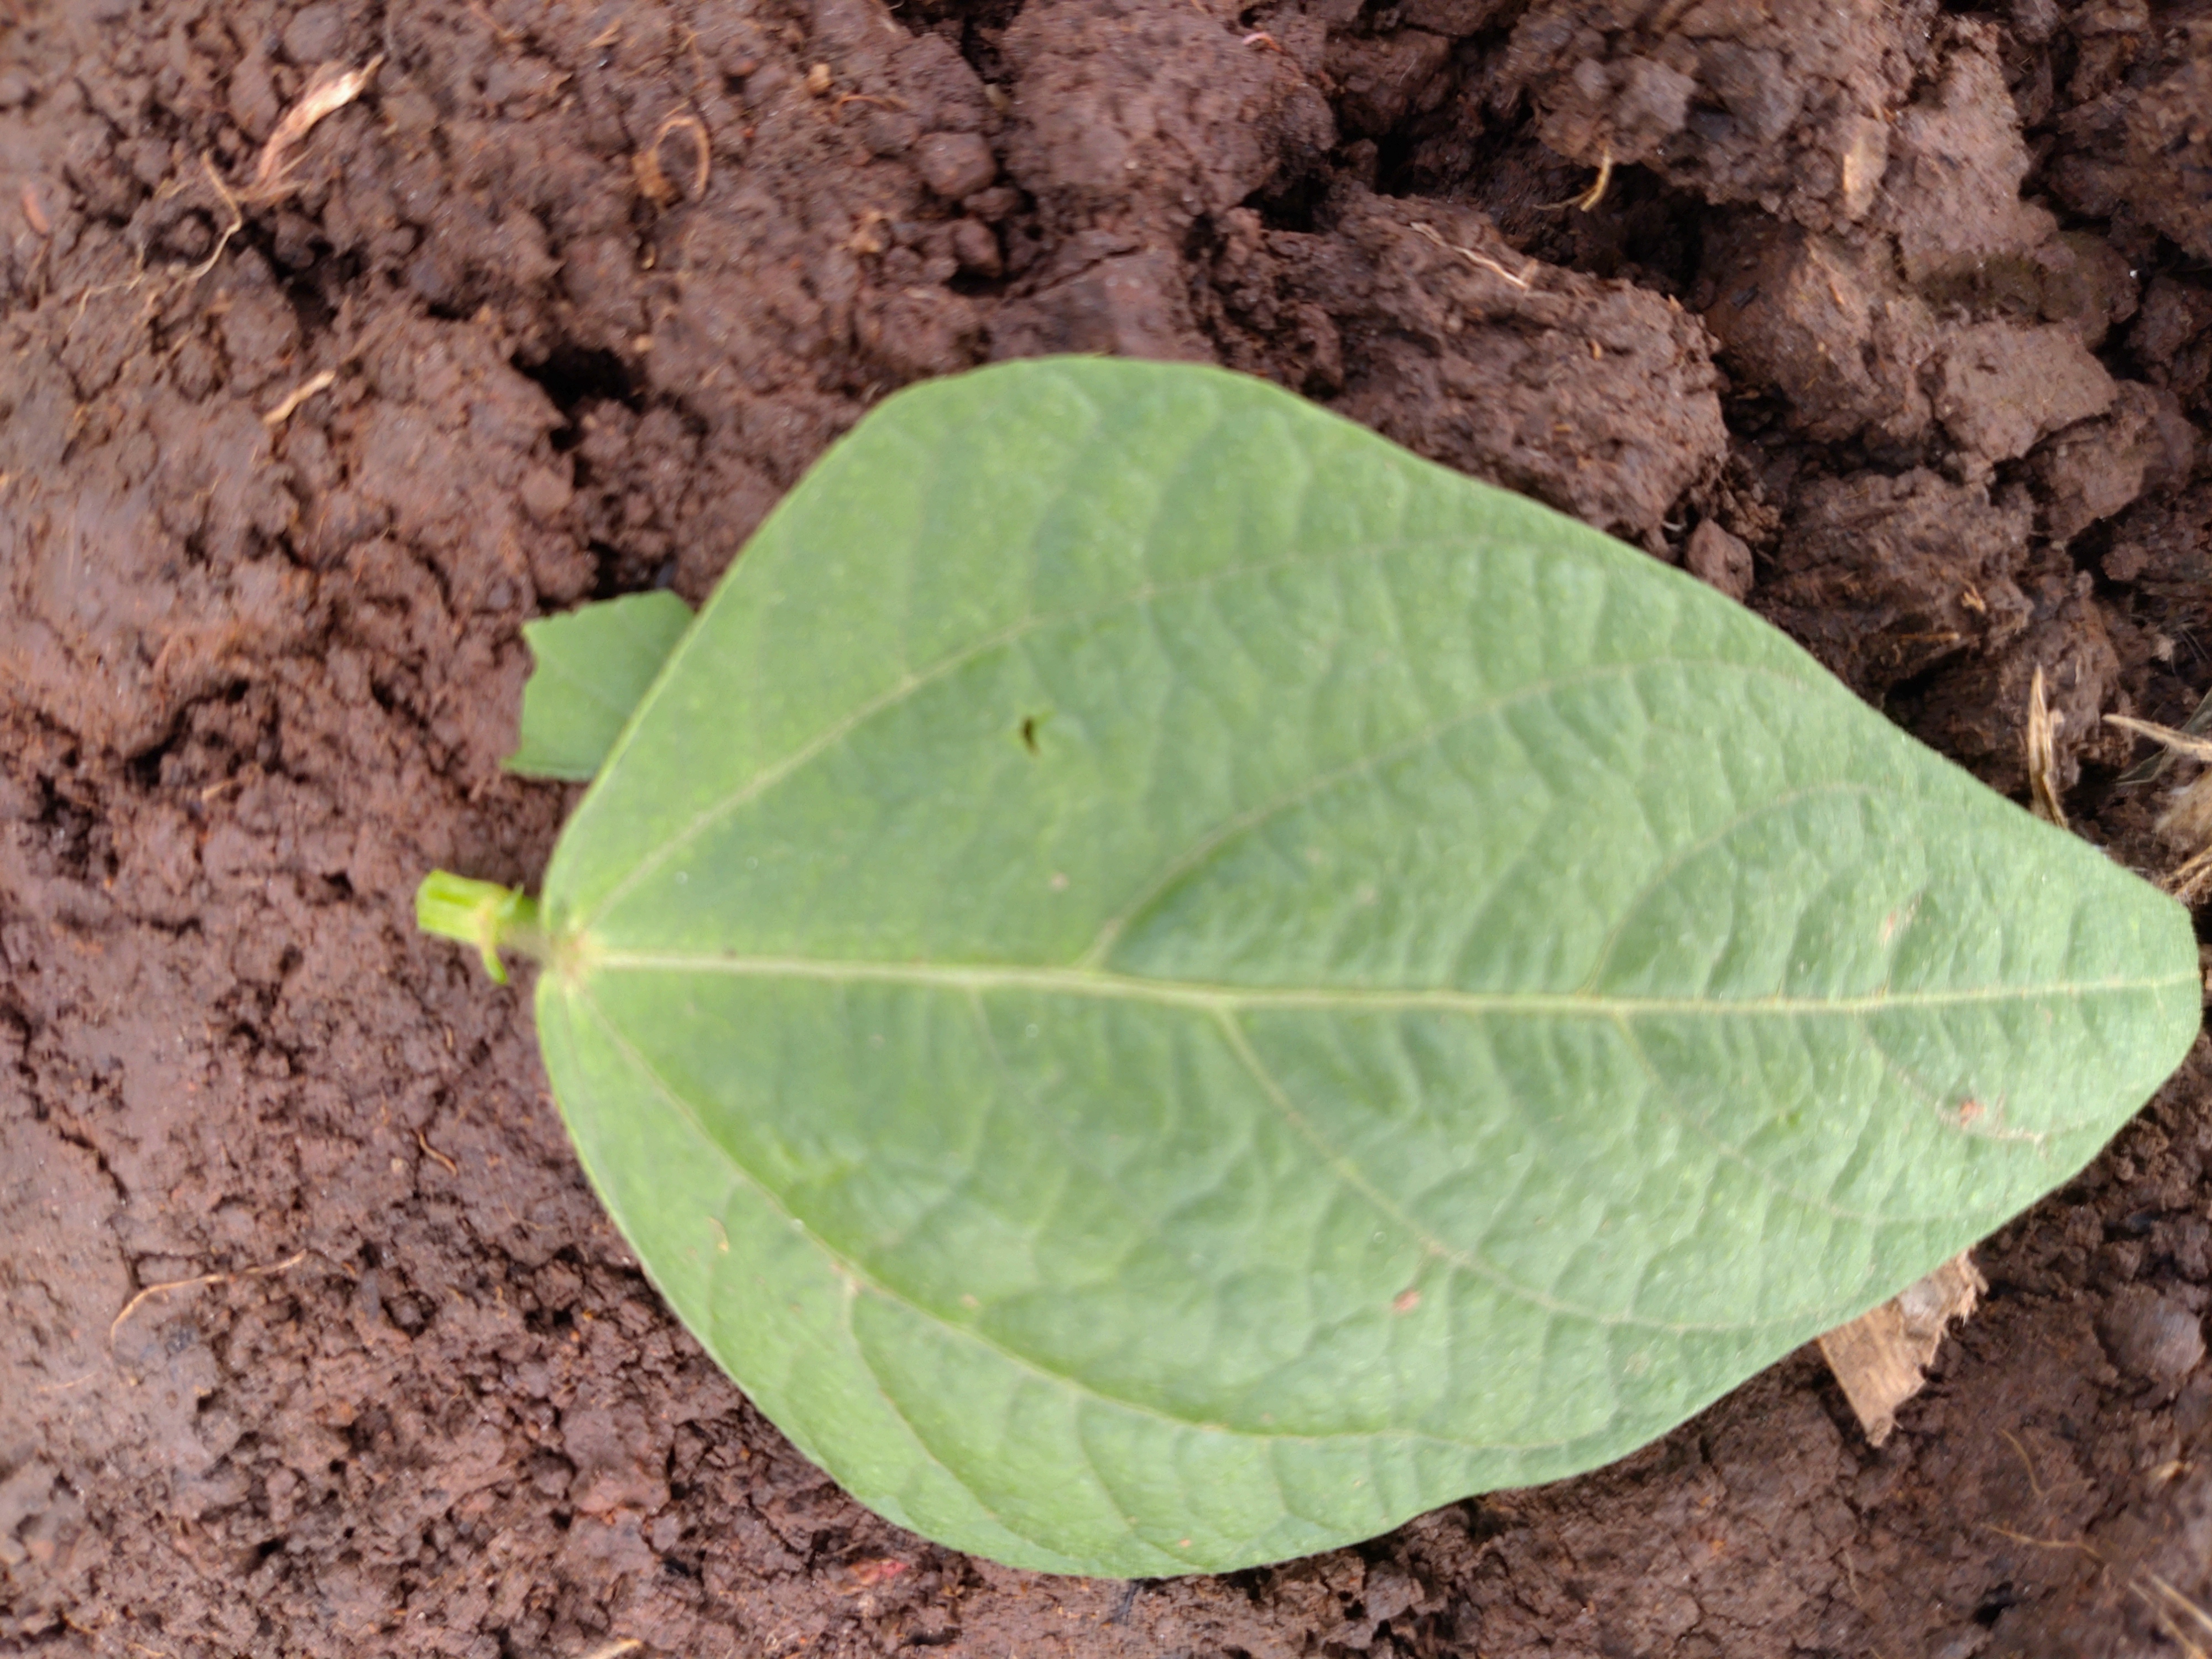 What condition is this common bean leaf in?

healthy
